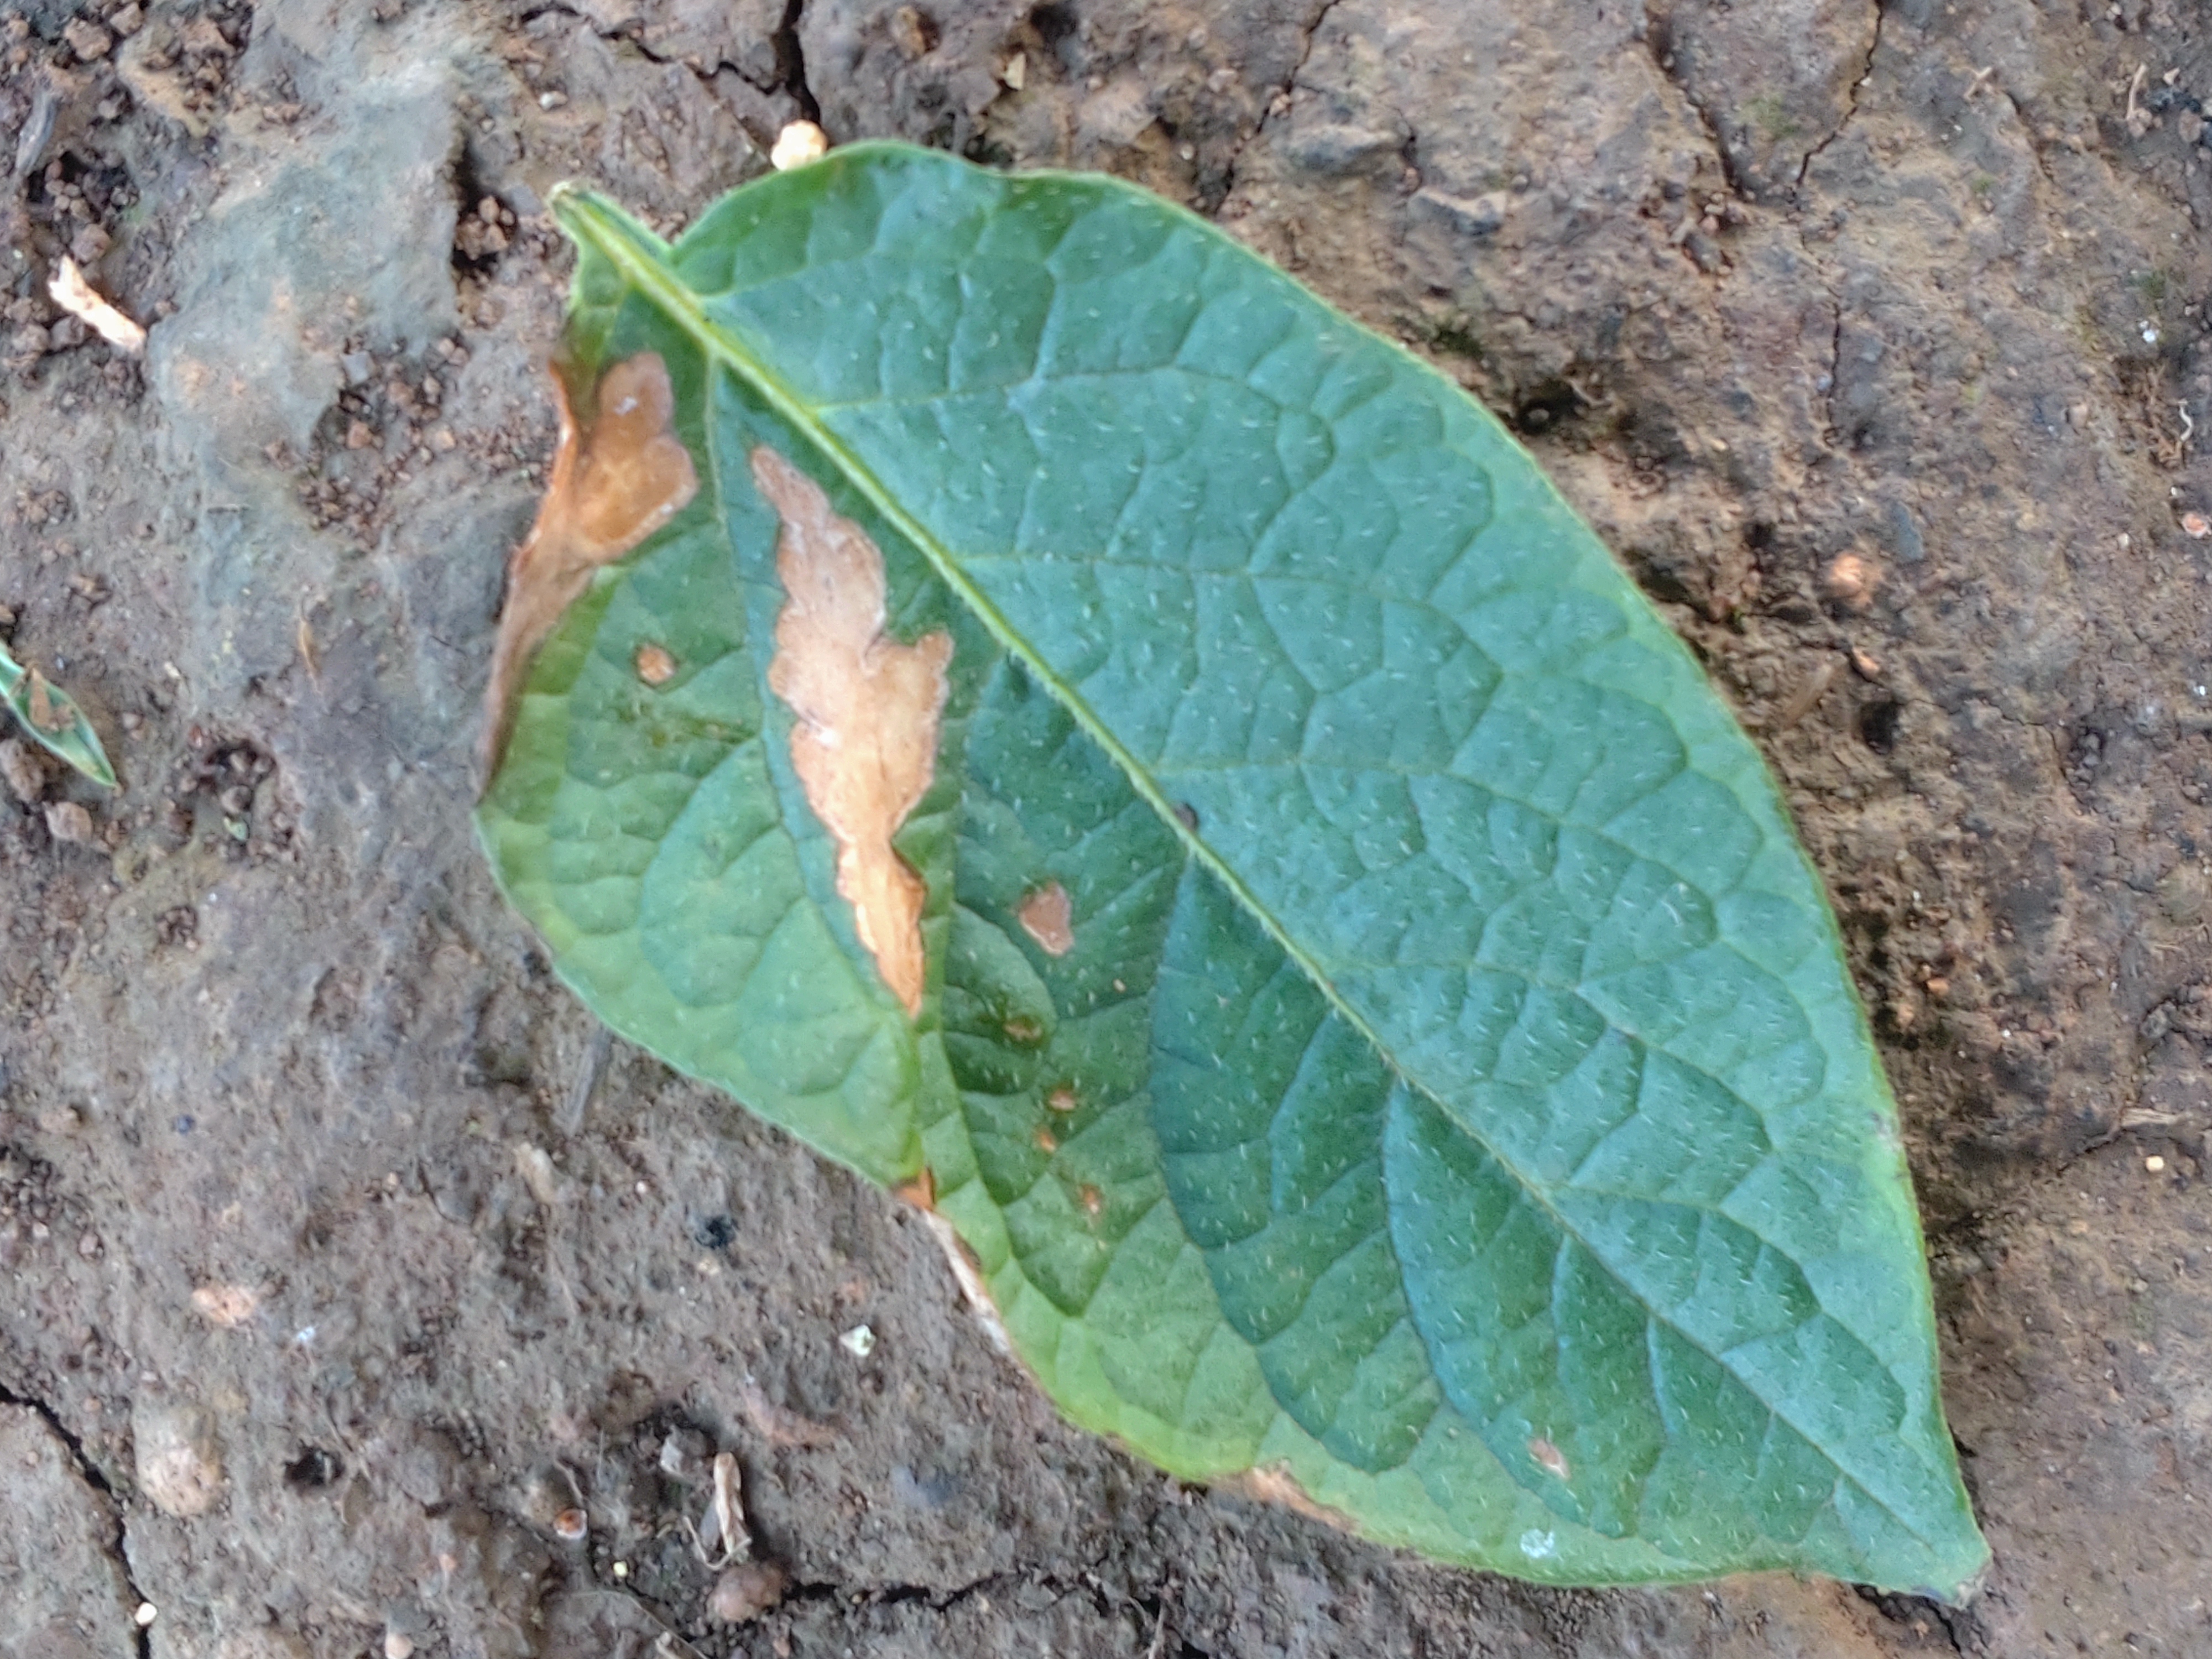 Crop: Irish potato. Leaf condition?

early blight
